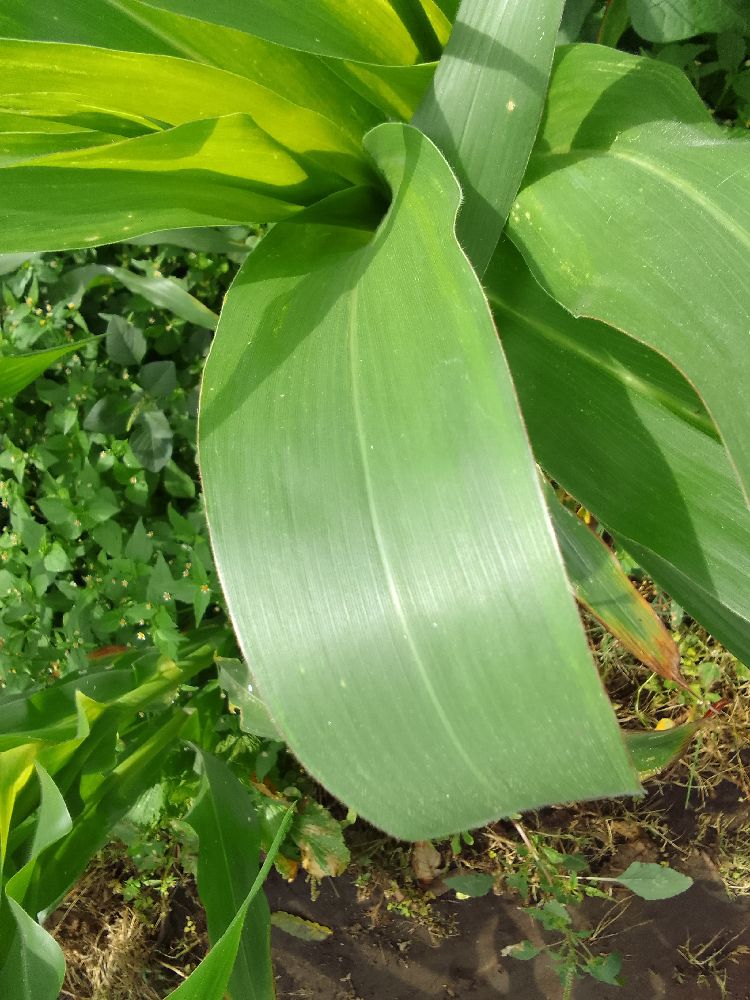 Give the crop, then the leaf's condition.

maize, healthy
